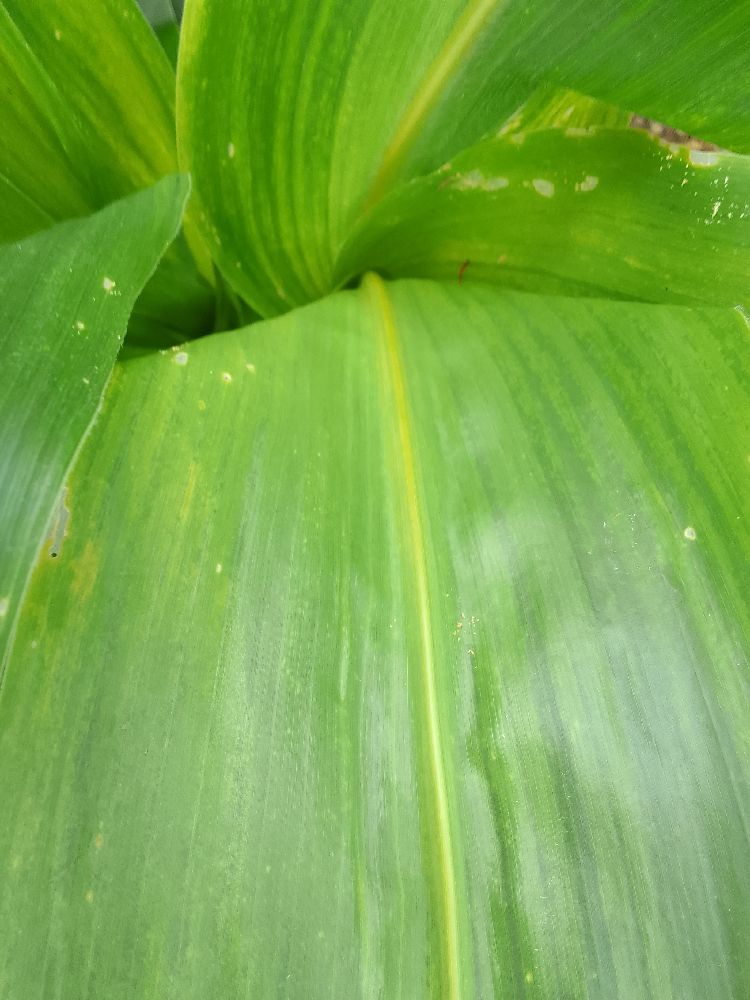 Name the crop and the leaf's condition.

maize, healthy
